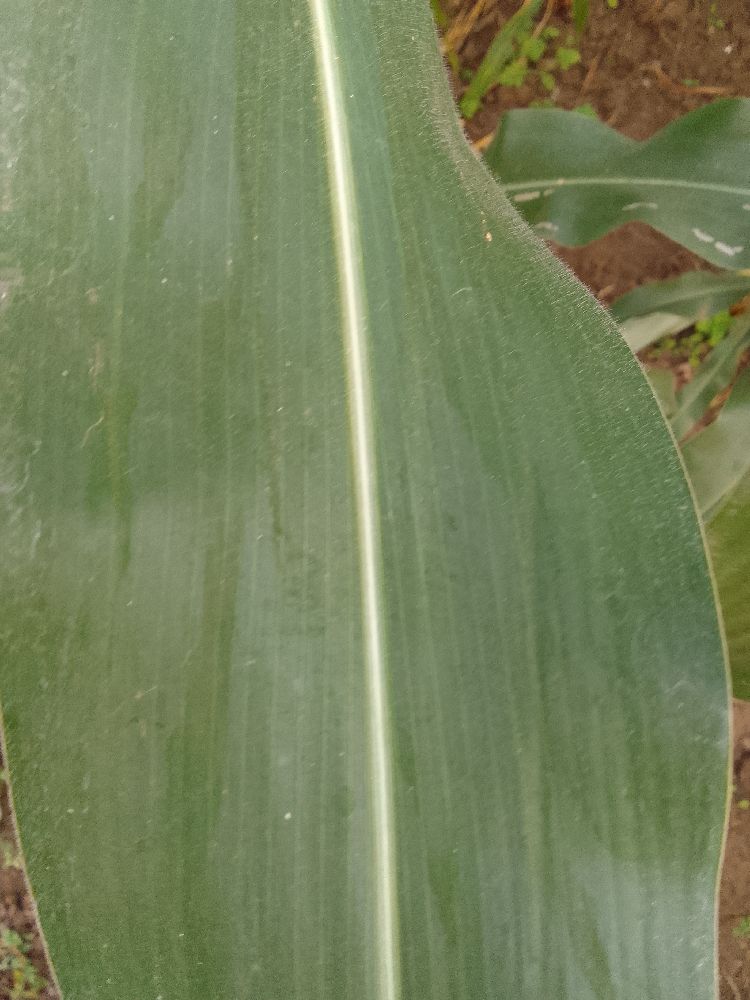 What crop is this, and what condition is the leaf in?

maize, healthy
